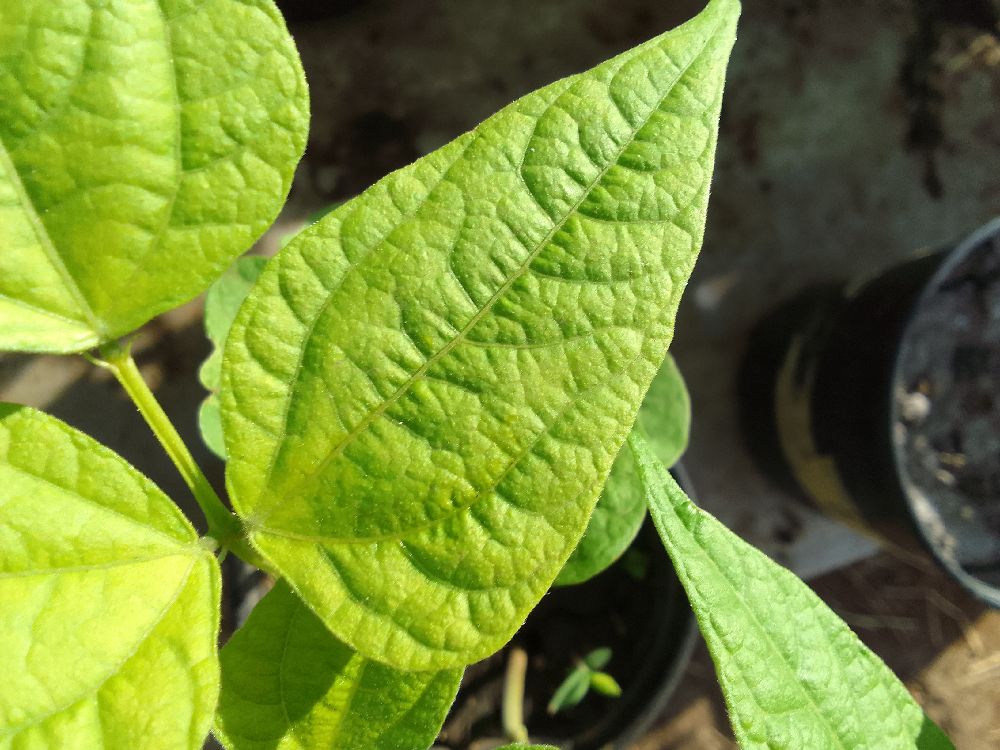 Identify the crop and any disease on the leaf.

common bean, healthy
